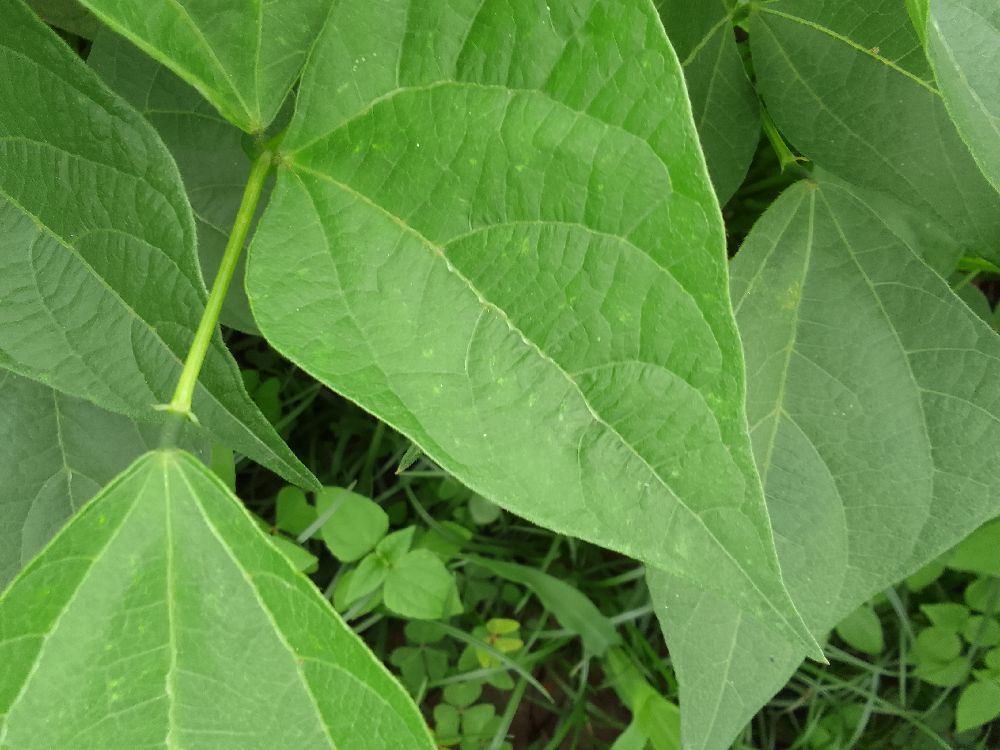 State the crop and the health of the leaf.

common bean, healthy
